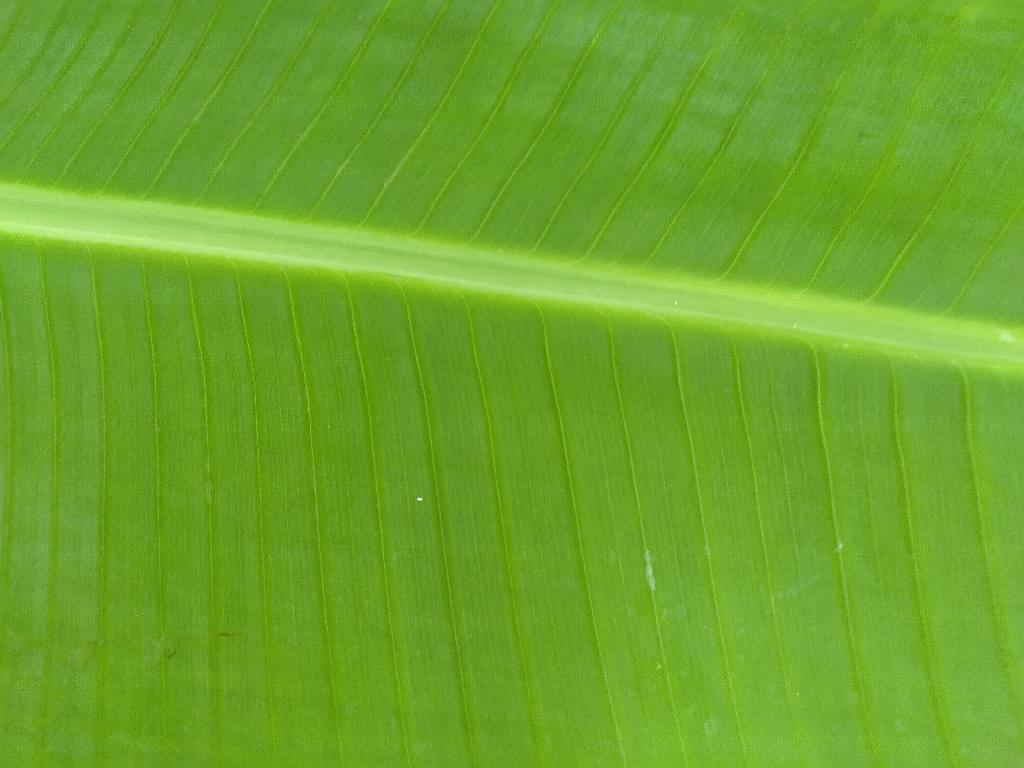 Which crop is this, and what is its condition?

banana, healthy
